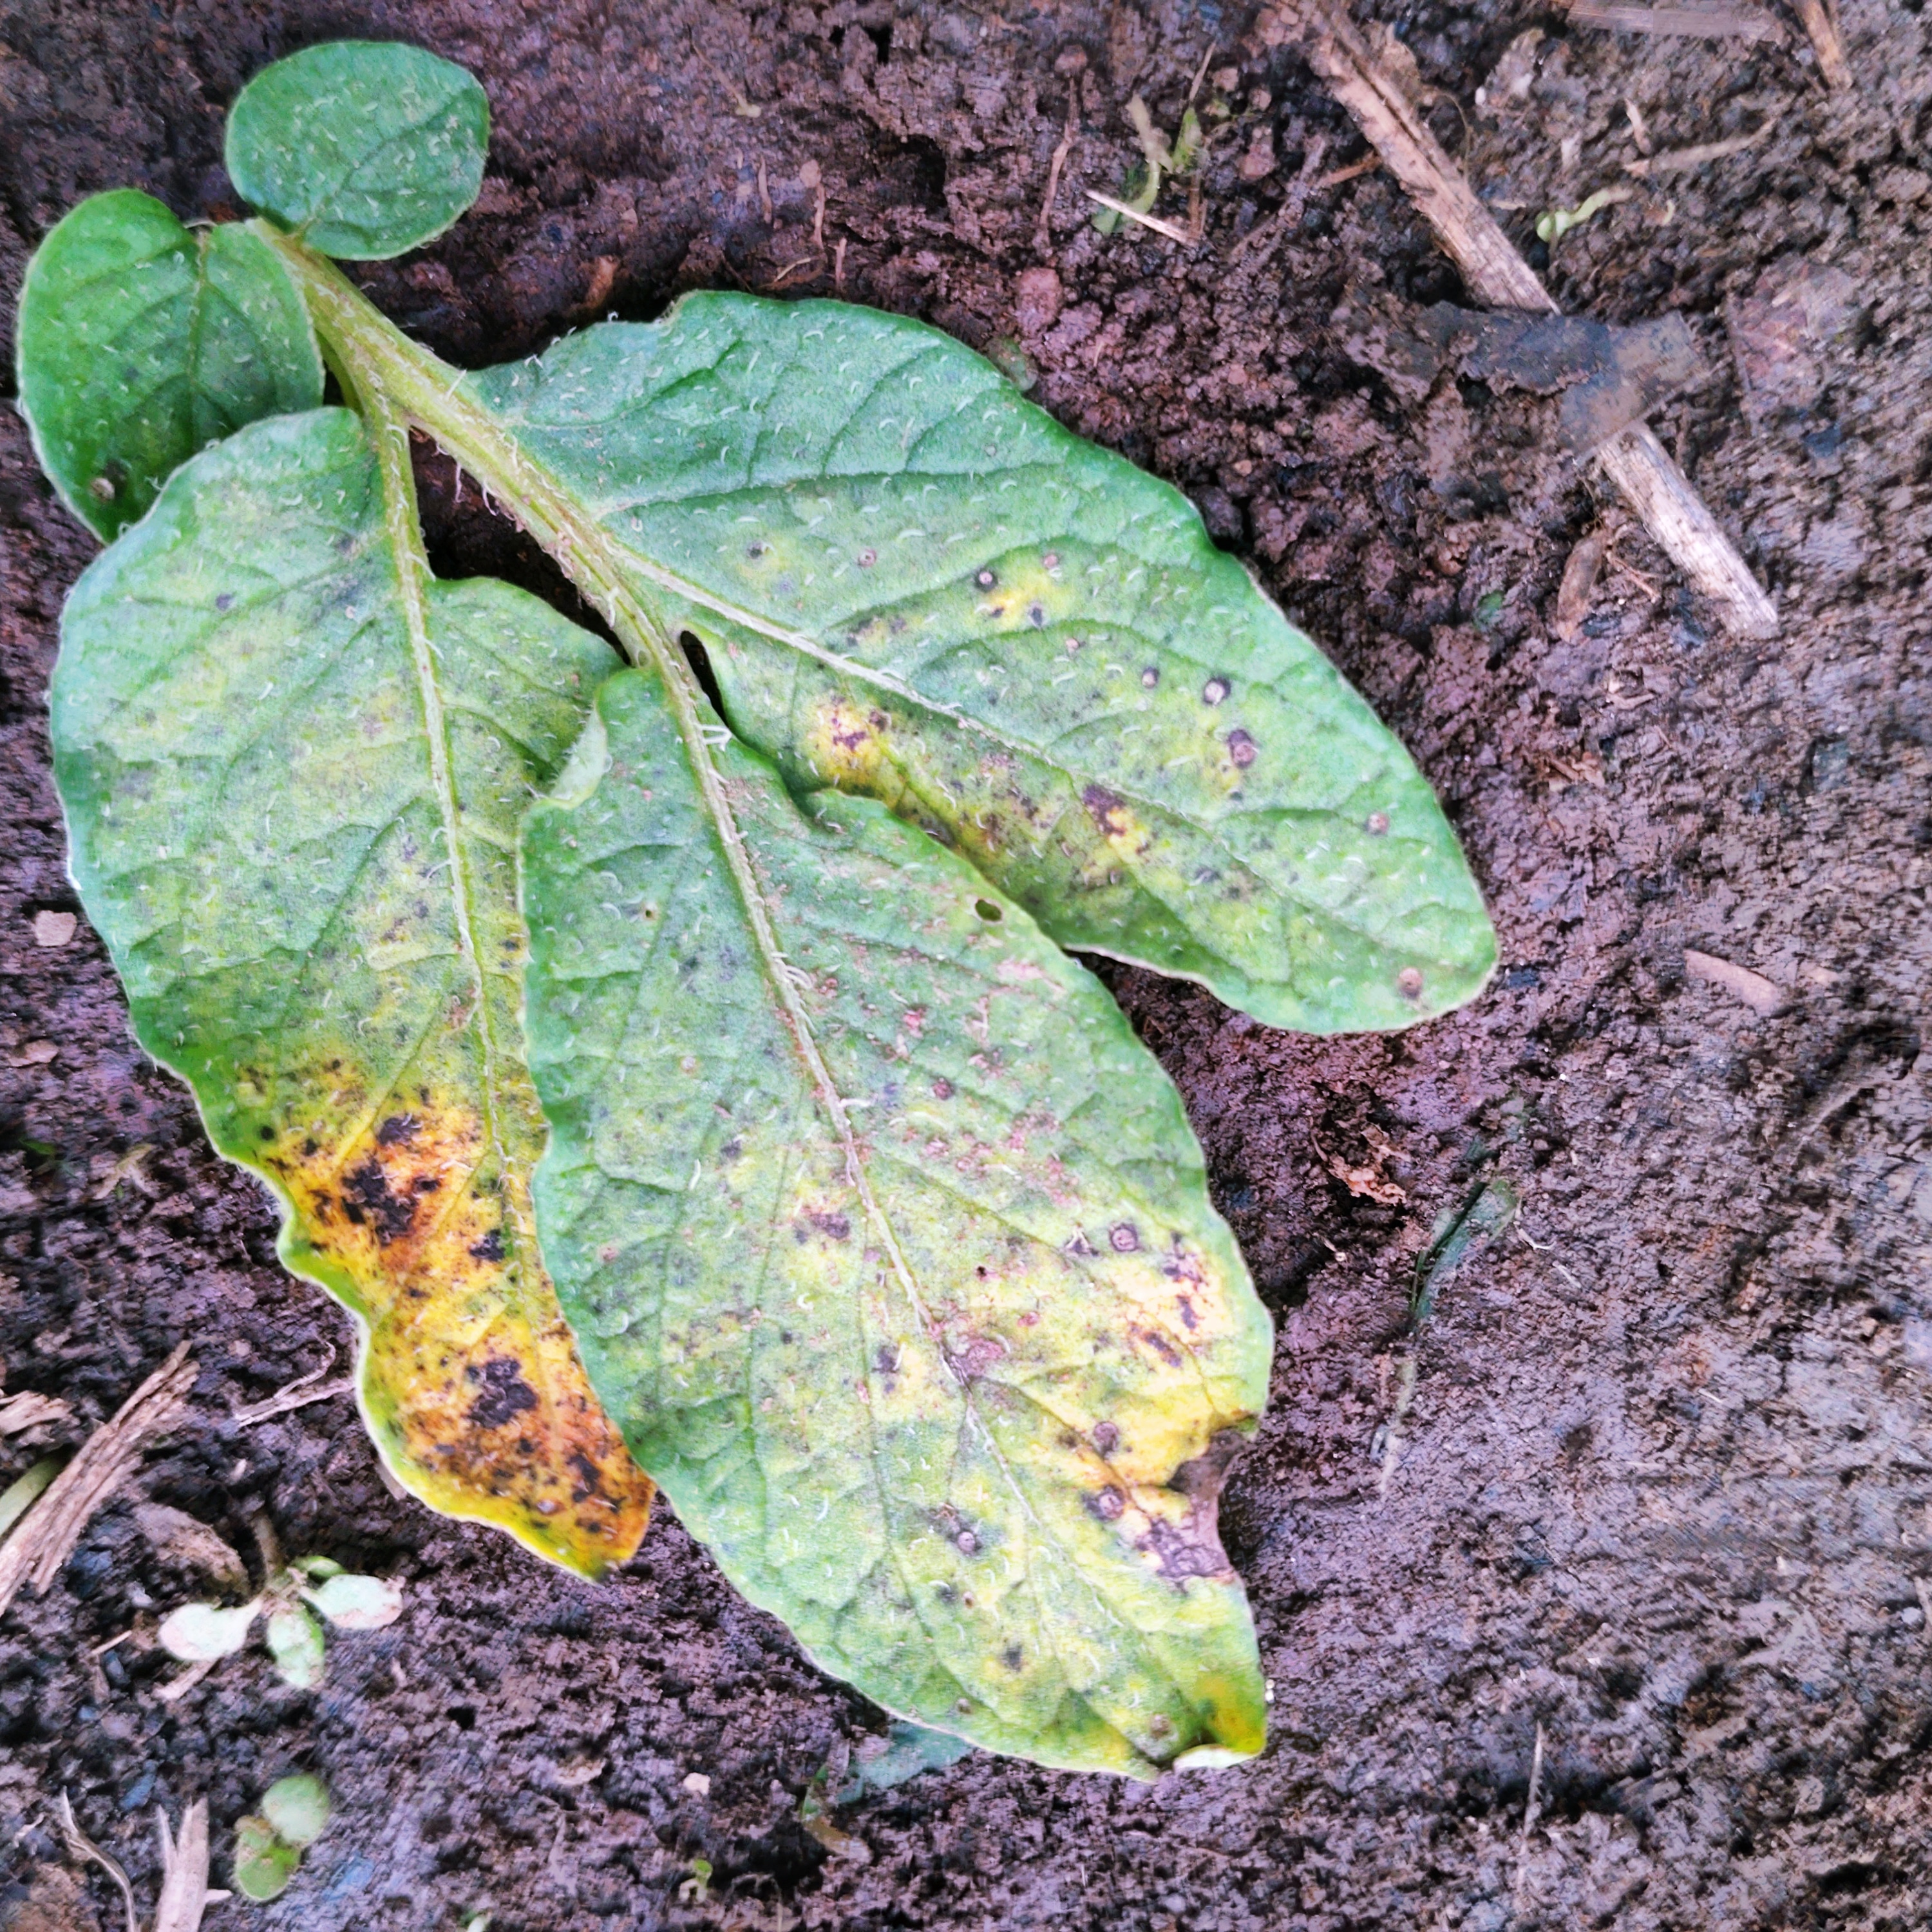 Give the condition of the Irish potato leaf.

late blight
